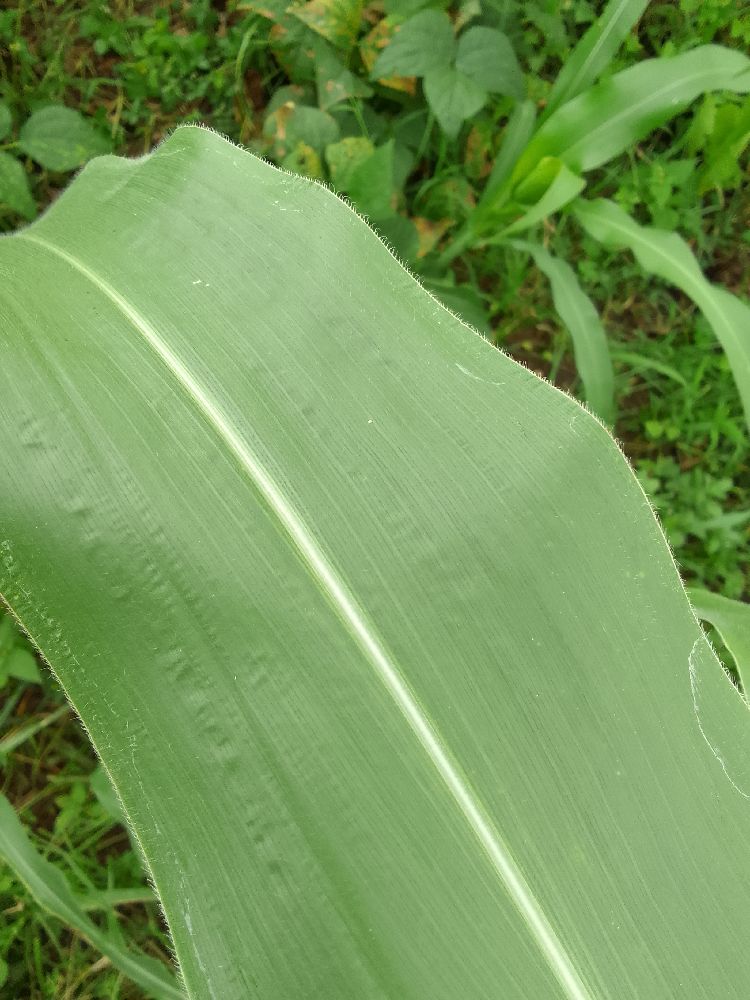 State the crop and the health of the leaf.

maize, healthy
